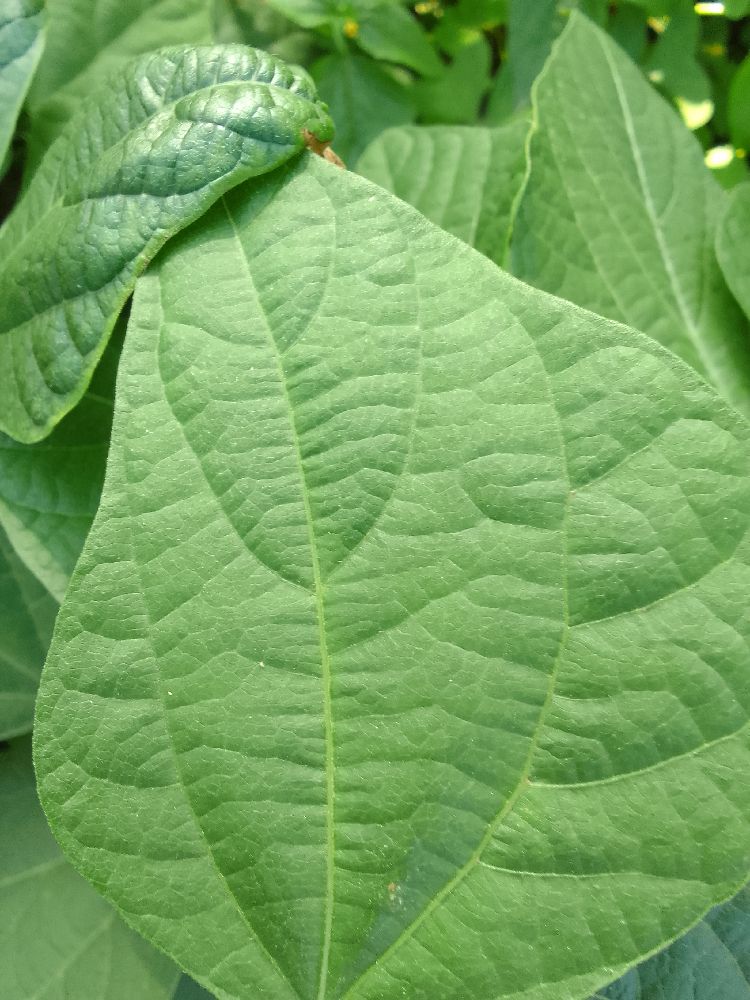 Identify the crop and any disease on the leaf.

common bean, healthy
